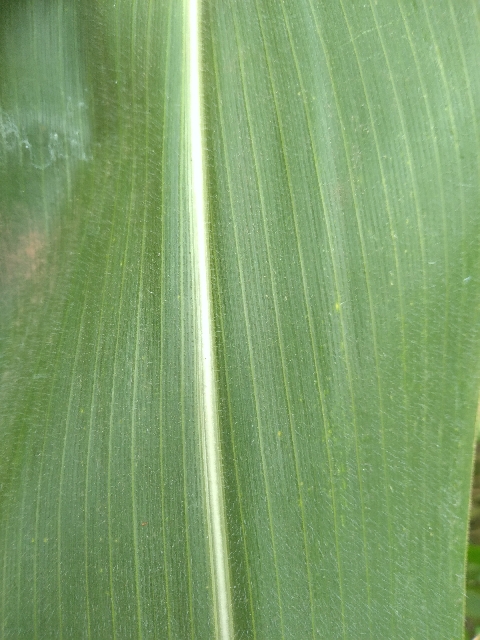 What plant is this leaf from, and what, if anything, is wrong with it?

maize, healthy
